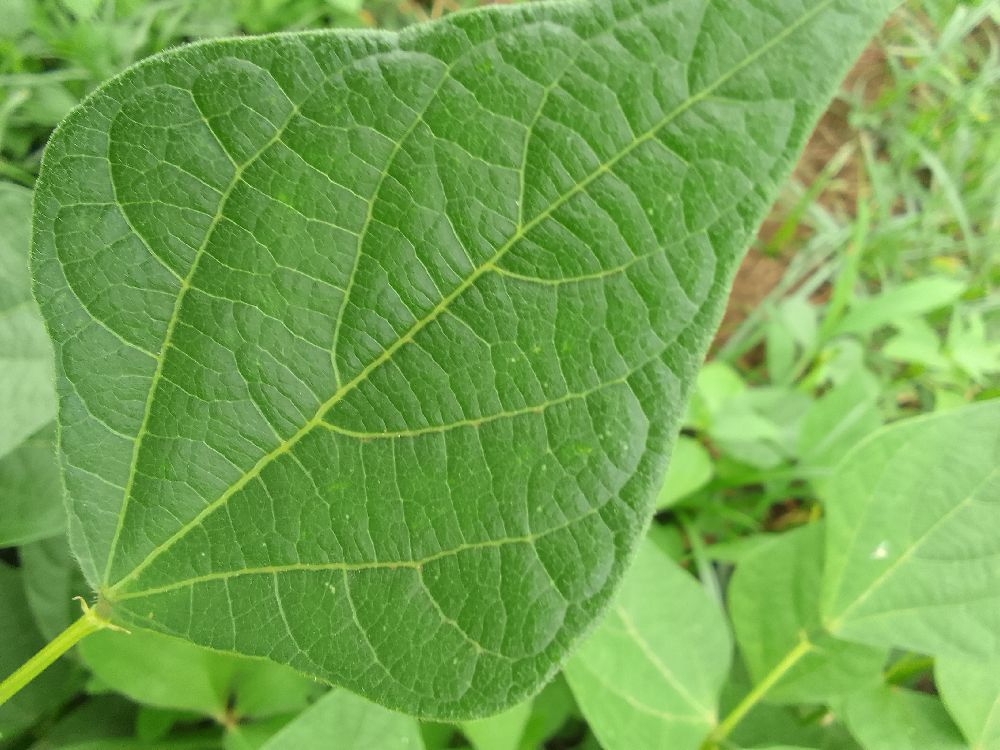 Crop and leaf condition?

common bean, healthy
